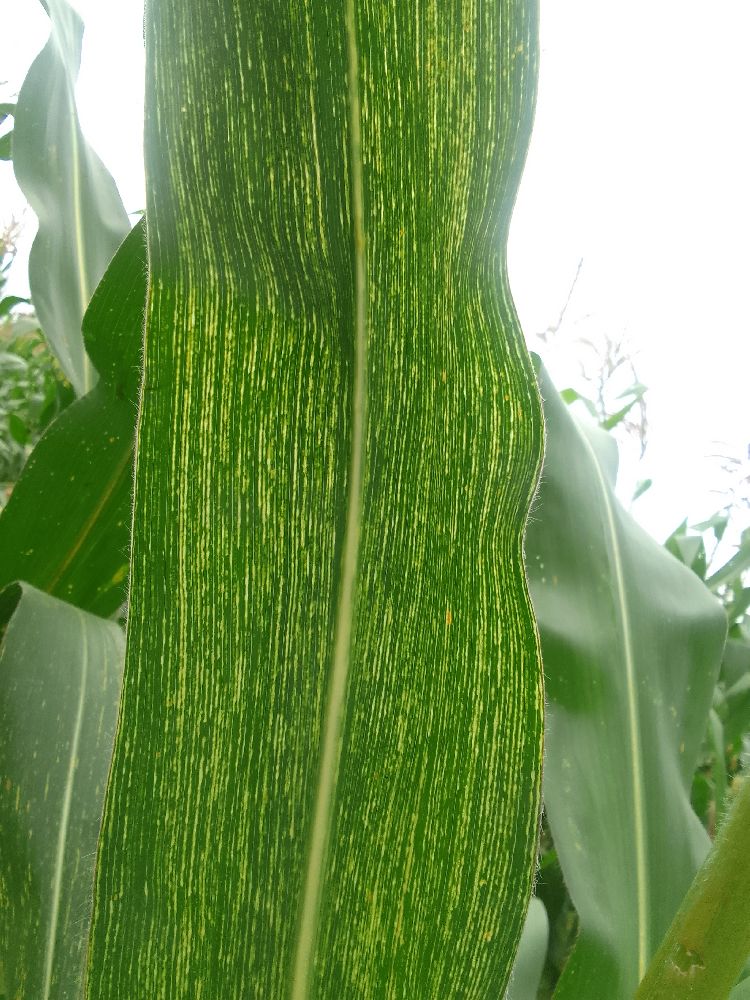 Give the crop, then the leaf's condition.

maize, maize streak virus
